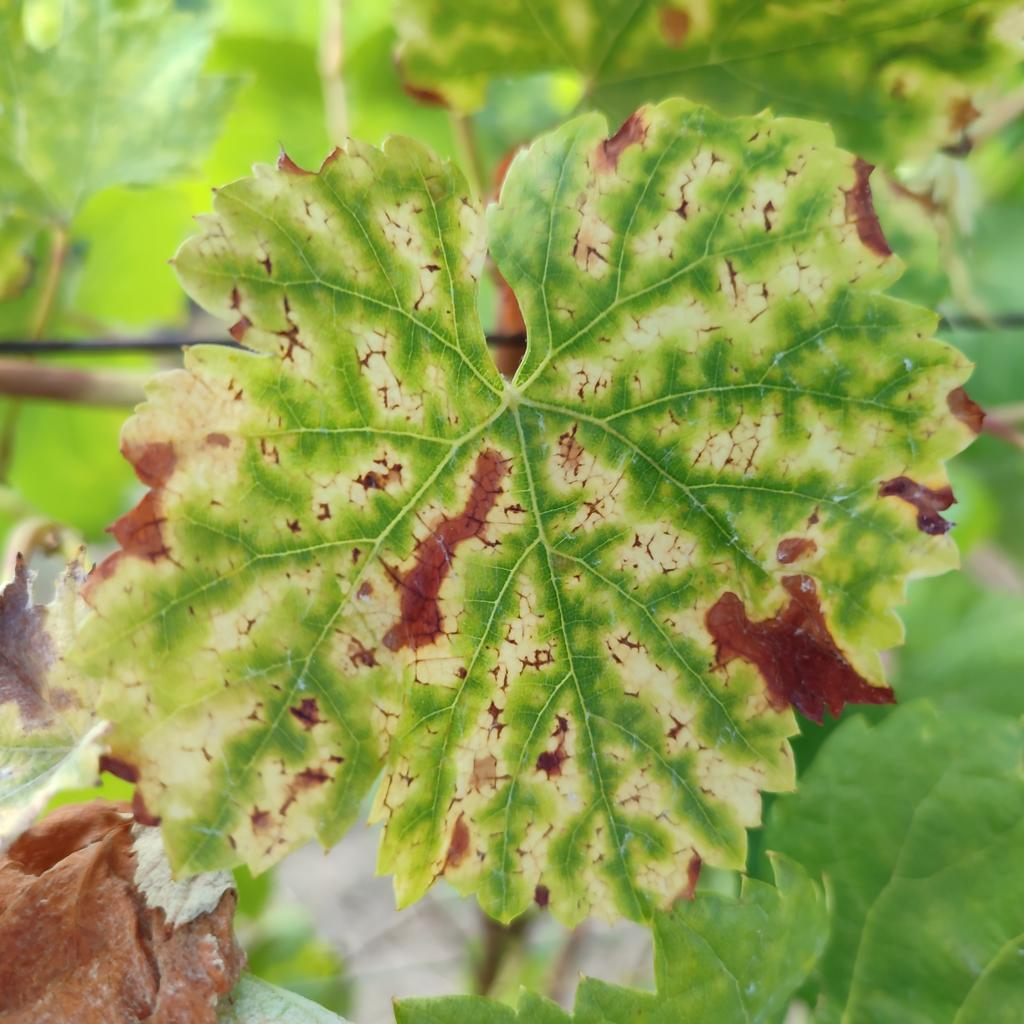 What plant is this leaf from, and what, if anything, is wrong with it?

grapevine, esca complex
